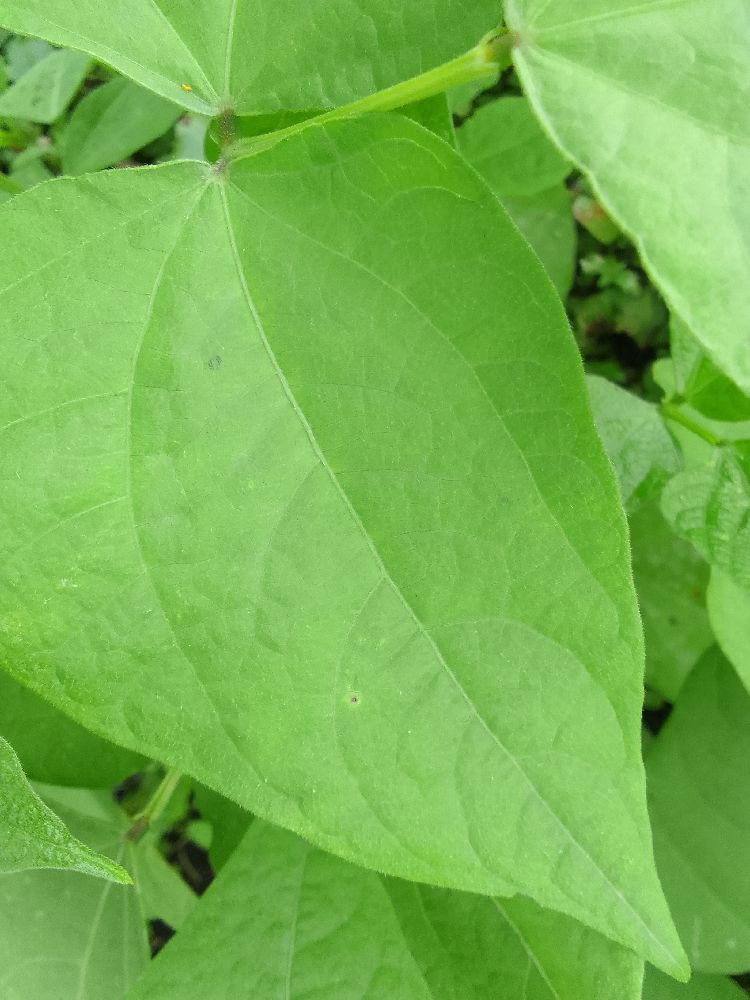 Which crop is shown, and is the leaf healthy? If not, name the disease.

common bean, healthy
